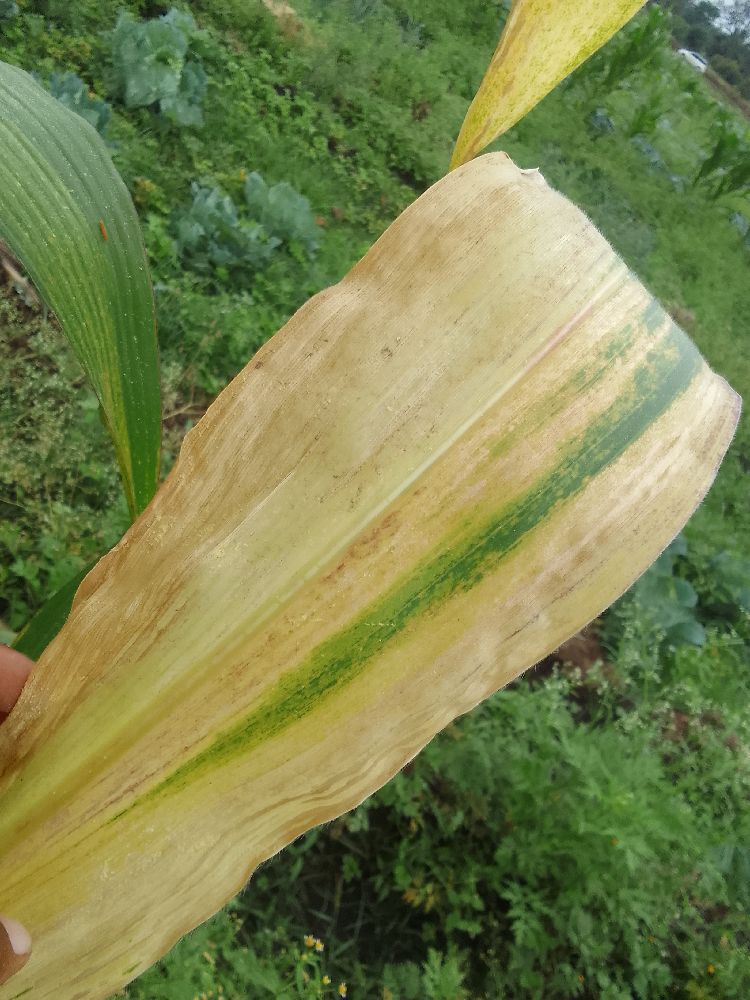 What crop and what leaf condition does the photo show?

maize, maize lethal necrosis
